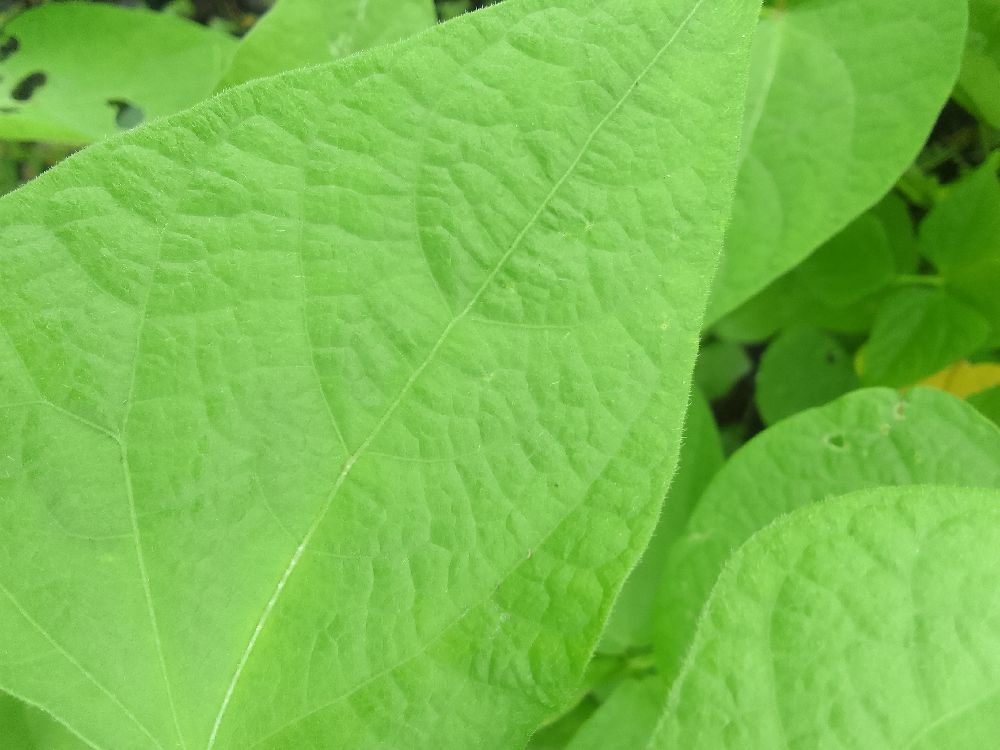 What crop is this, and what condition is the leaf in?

common bean, healthy
